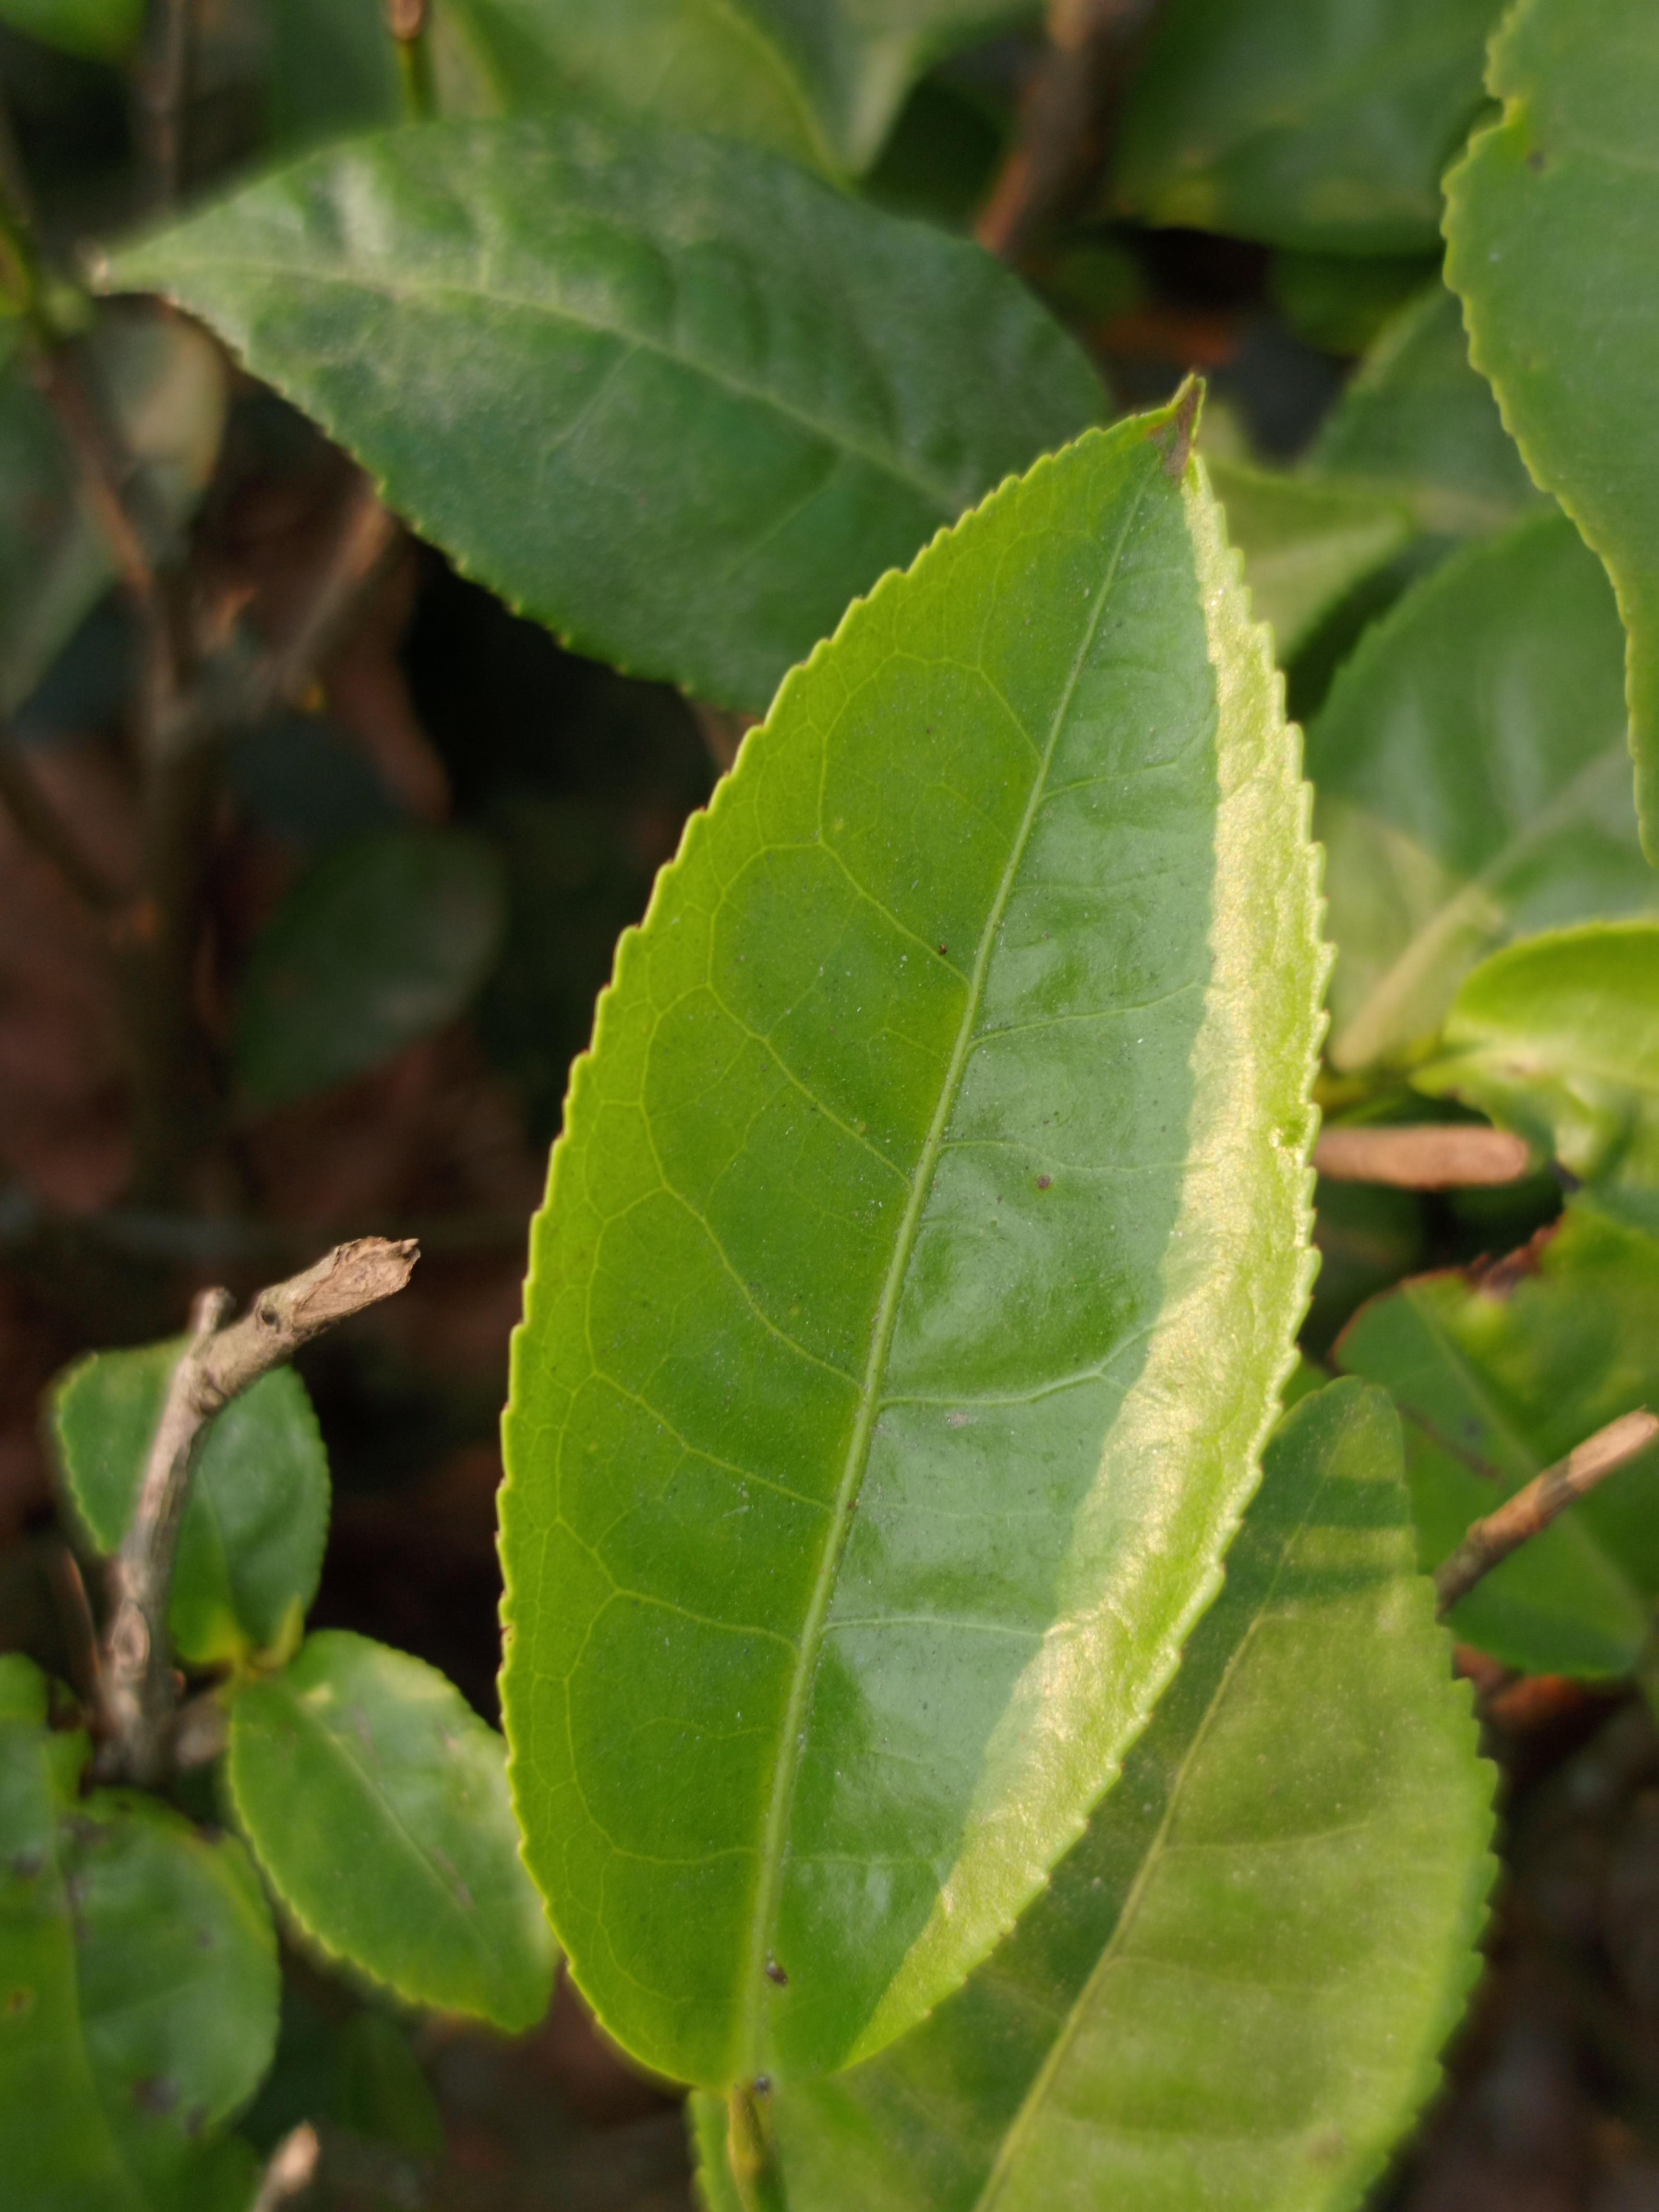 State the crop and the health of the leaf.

tea, healthy leaf
